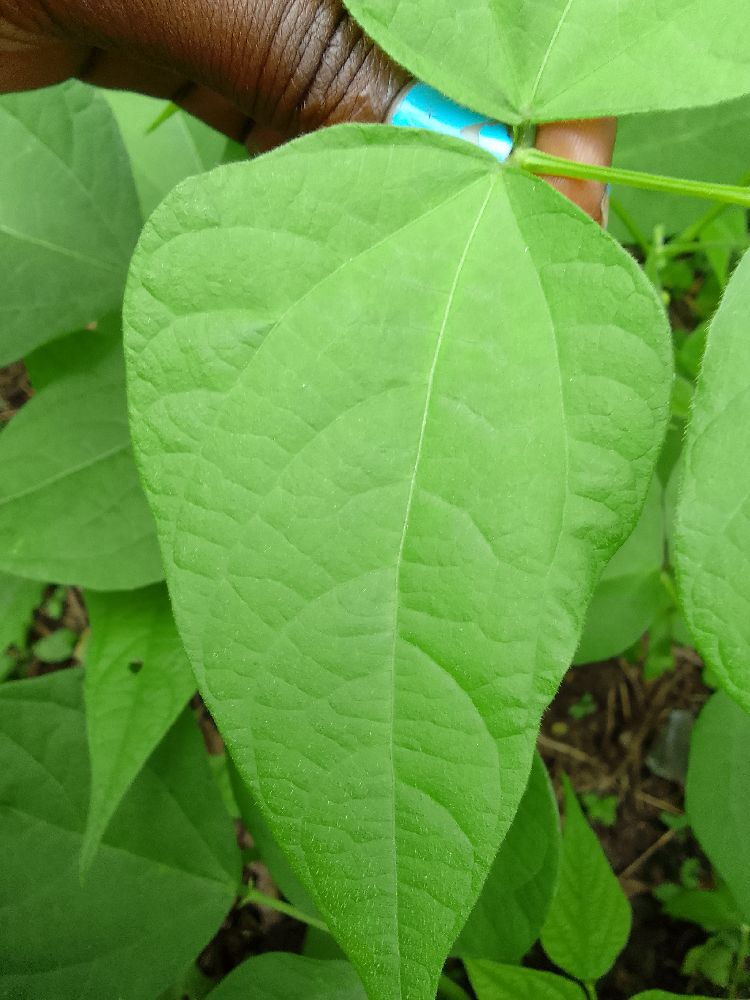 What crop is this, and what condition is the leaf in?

common bean, healthy
